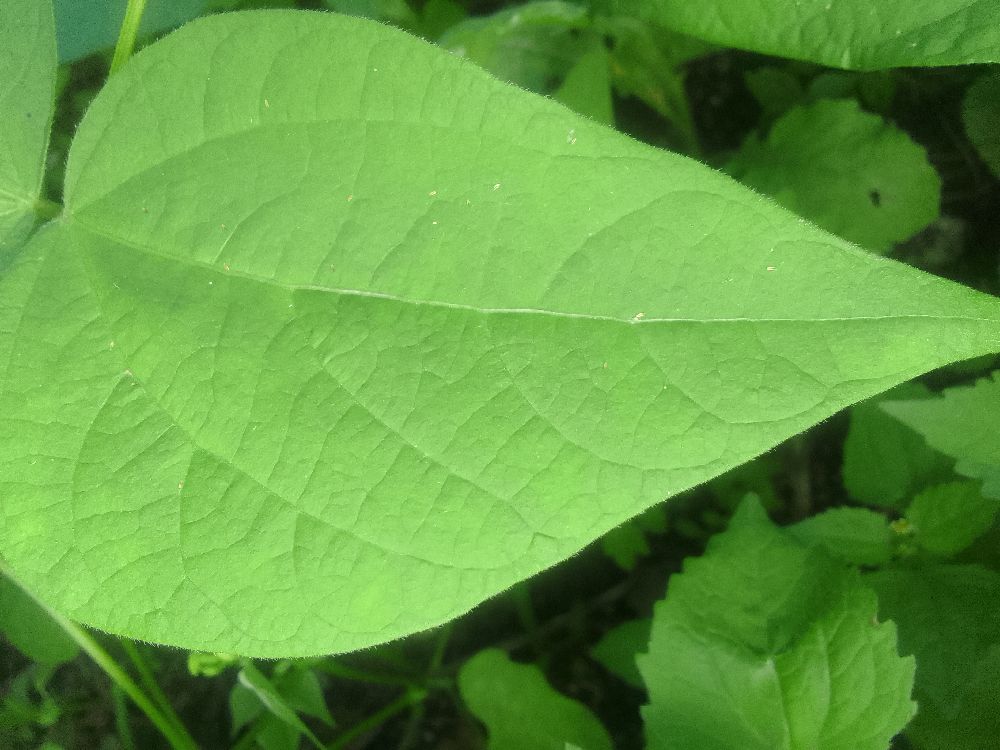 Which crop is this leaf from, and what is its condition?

common bean, healthy
